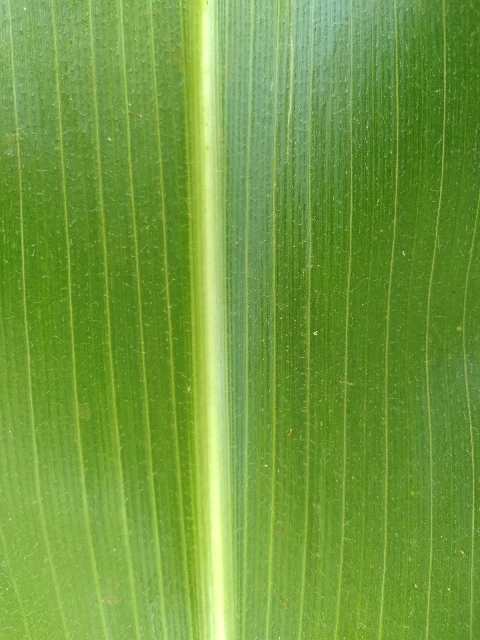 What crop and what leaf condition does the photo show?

maize, healthy
